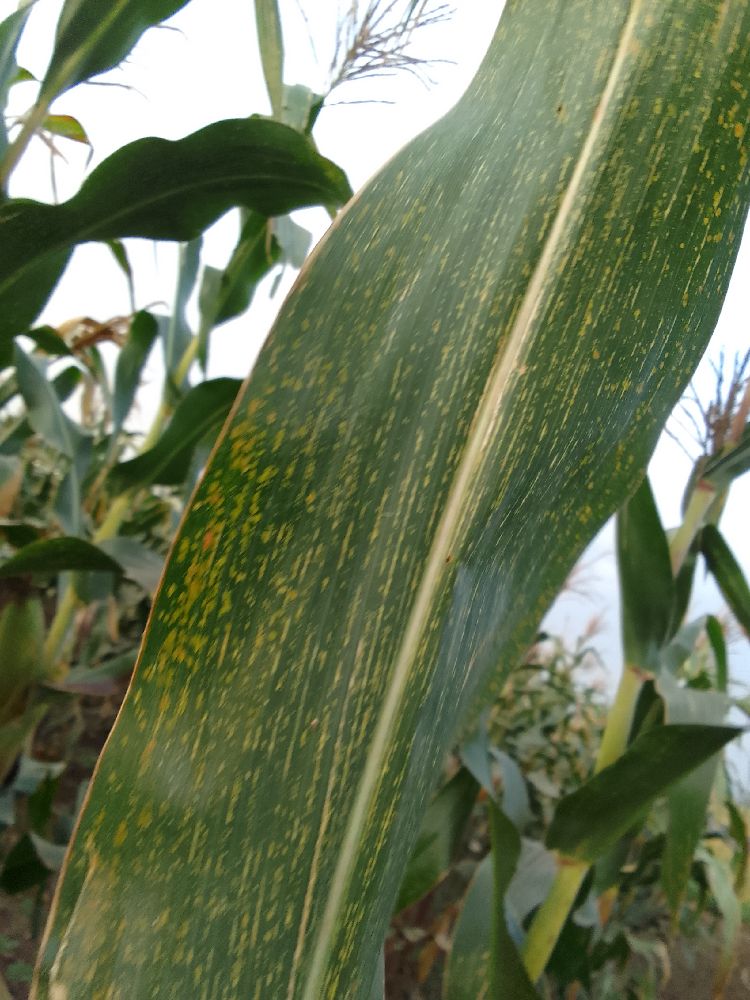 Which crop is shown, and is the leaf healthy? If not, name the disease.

maize, maize streak virus
